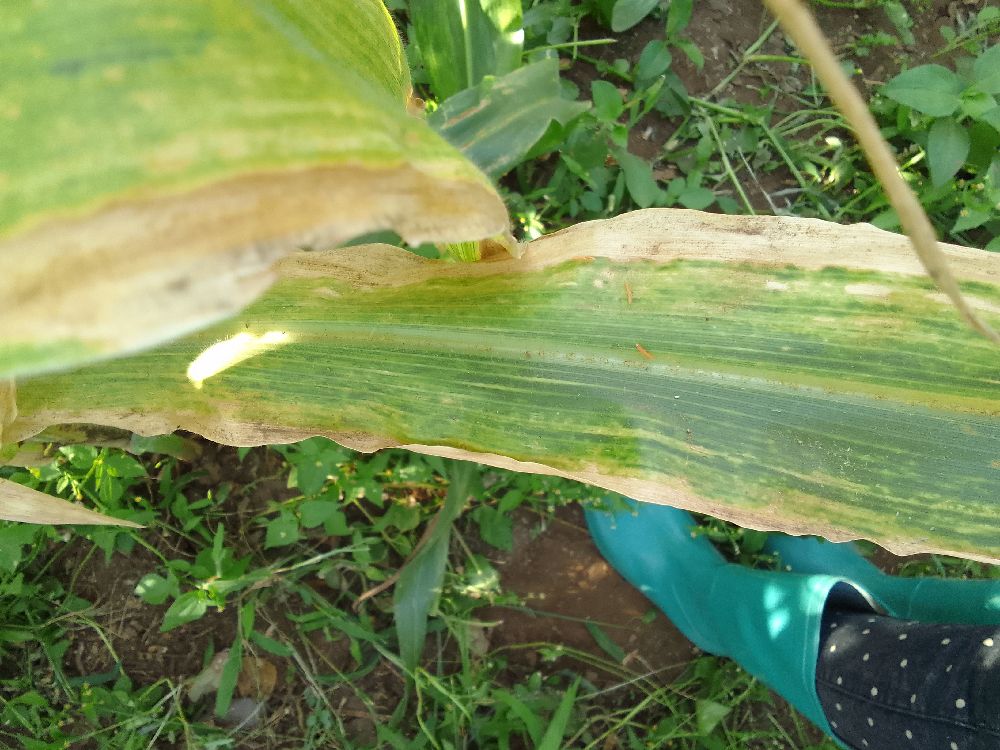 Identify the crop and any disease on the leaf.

maize, maize lethal necrosis
